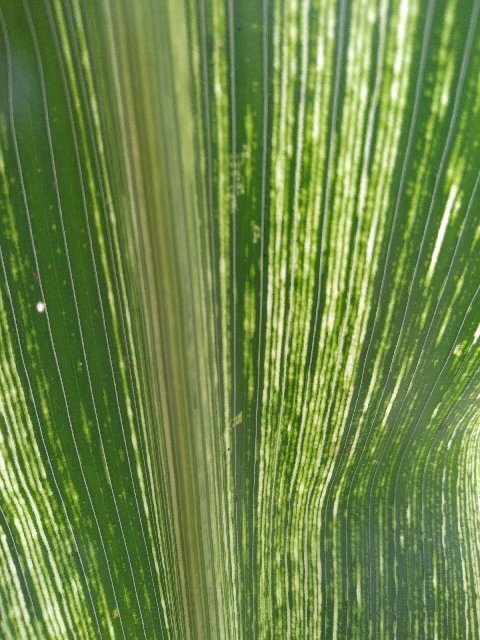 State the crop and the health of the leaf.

maize, maize streak virus
